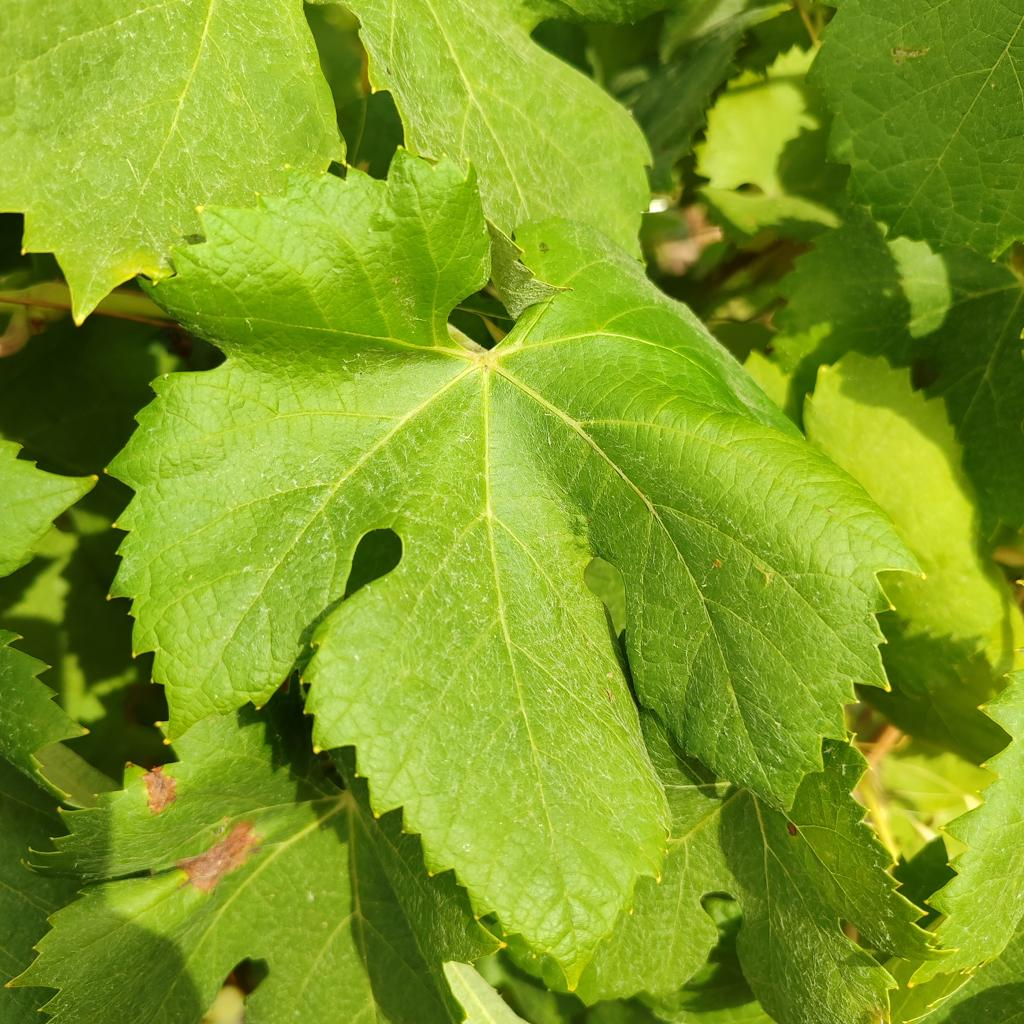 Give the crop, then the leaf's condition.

grapevine, healthy
